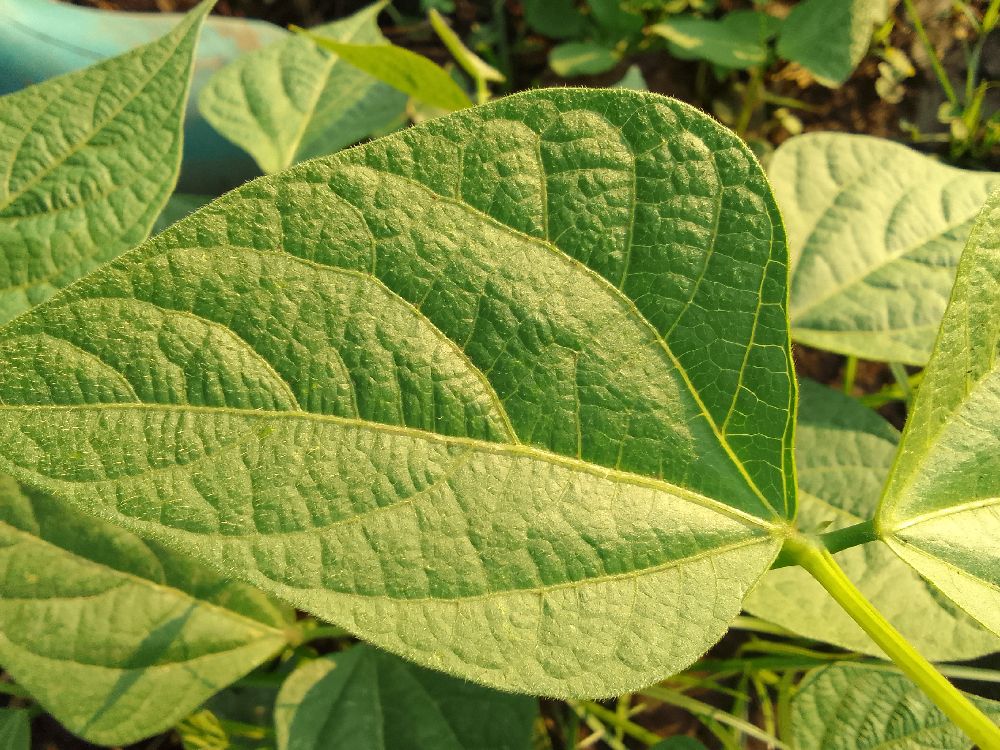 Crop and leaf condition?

common bean, healthy
